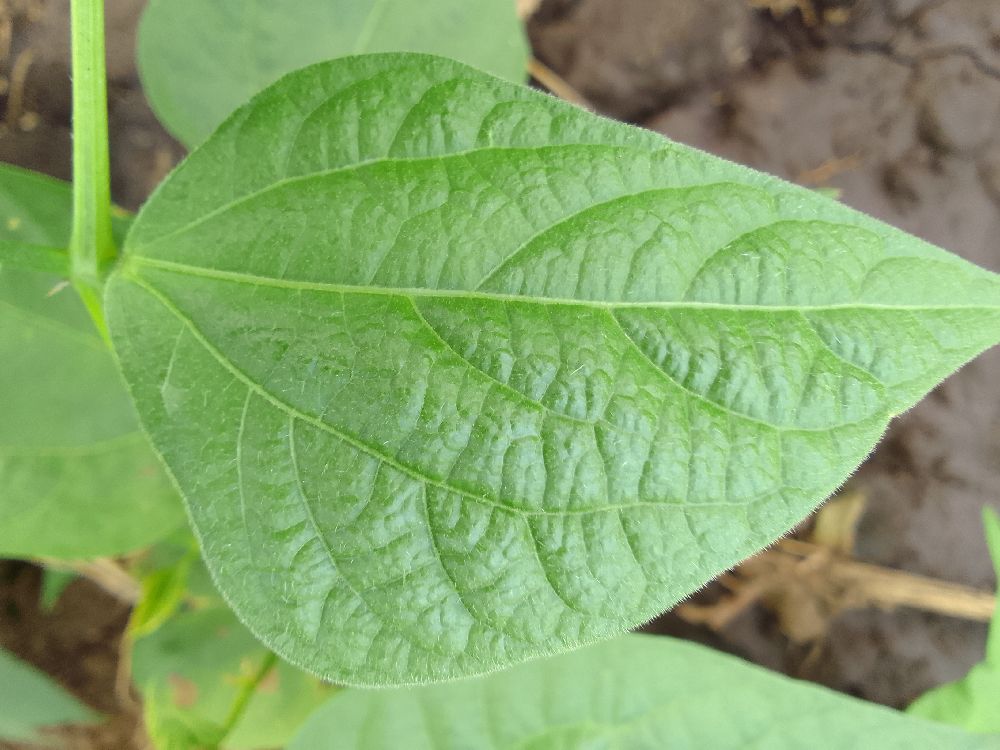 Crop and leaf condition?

common bean, healthy
